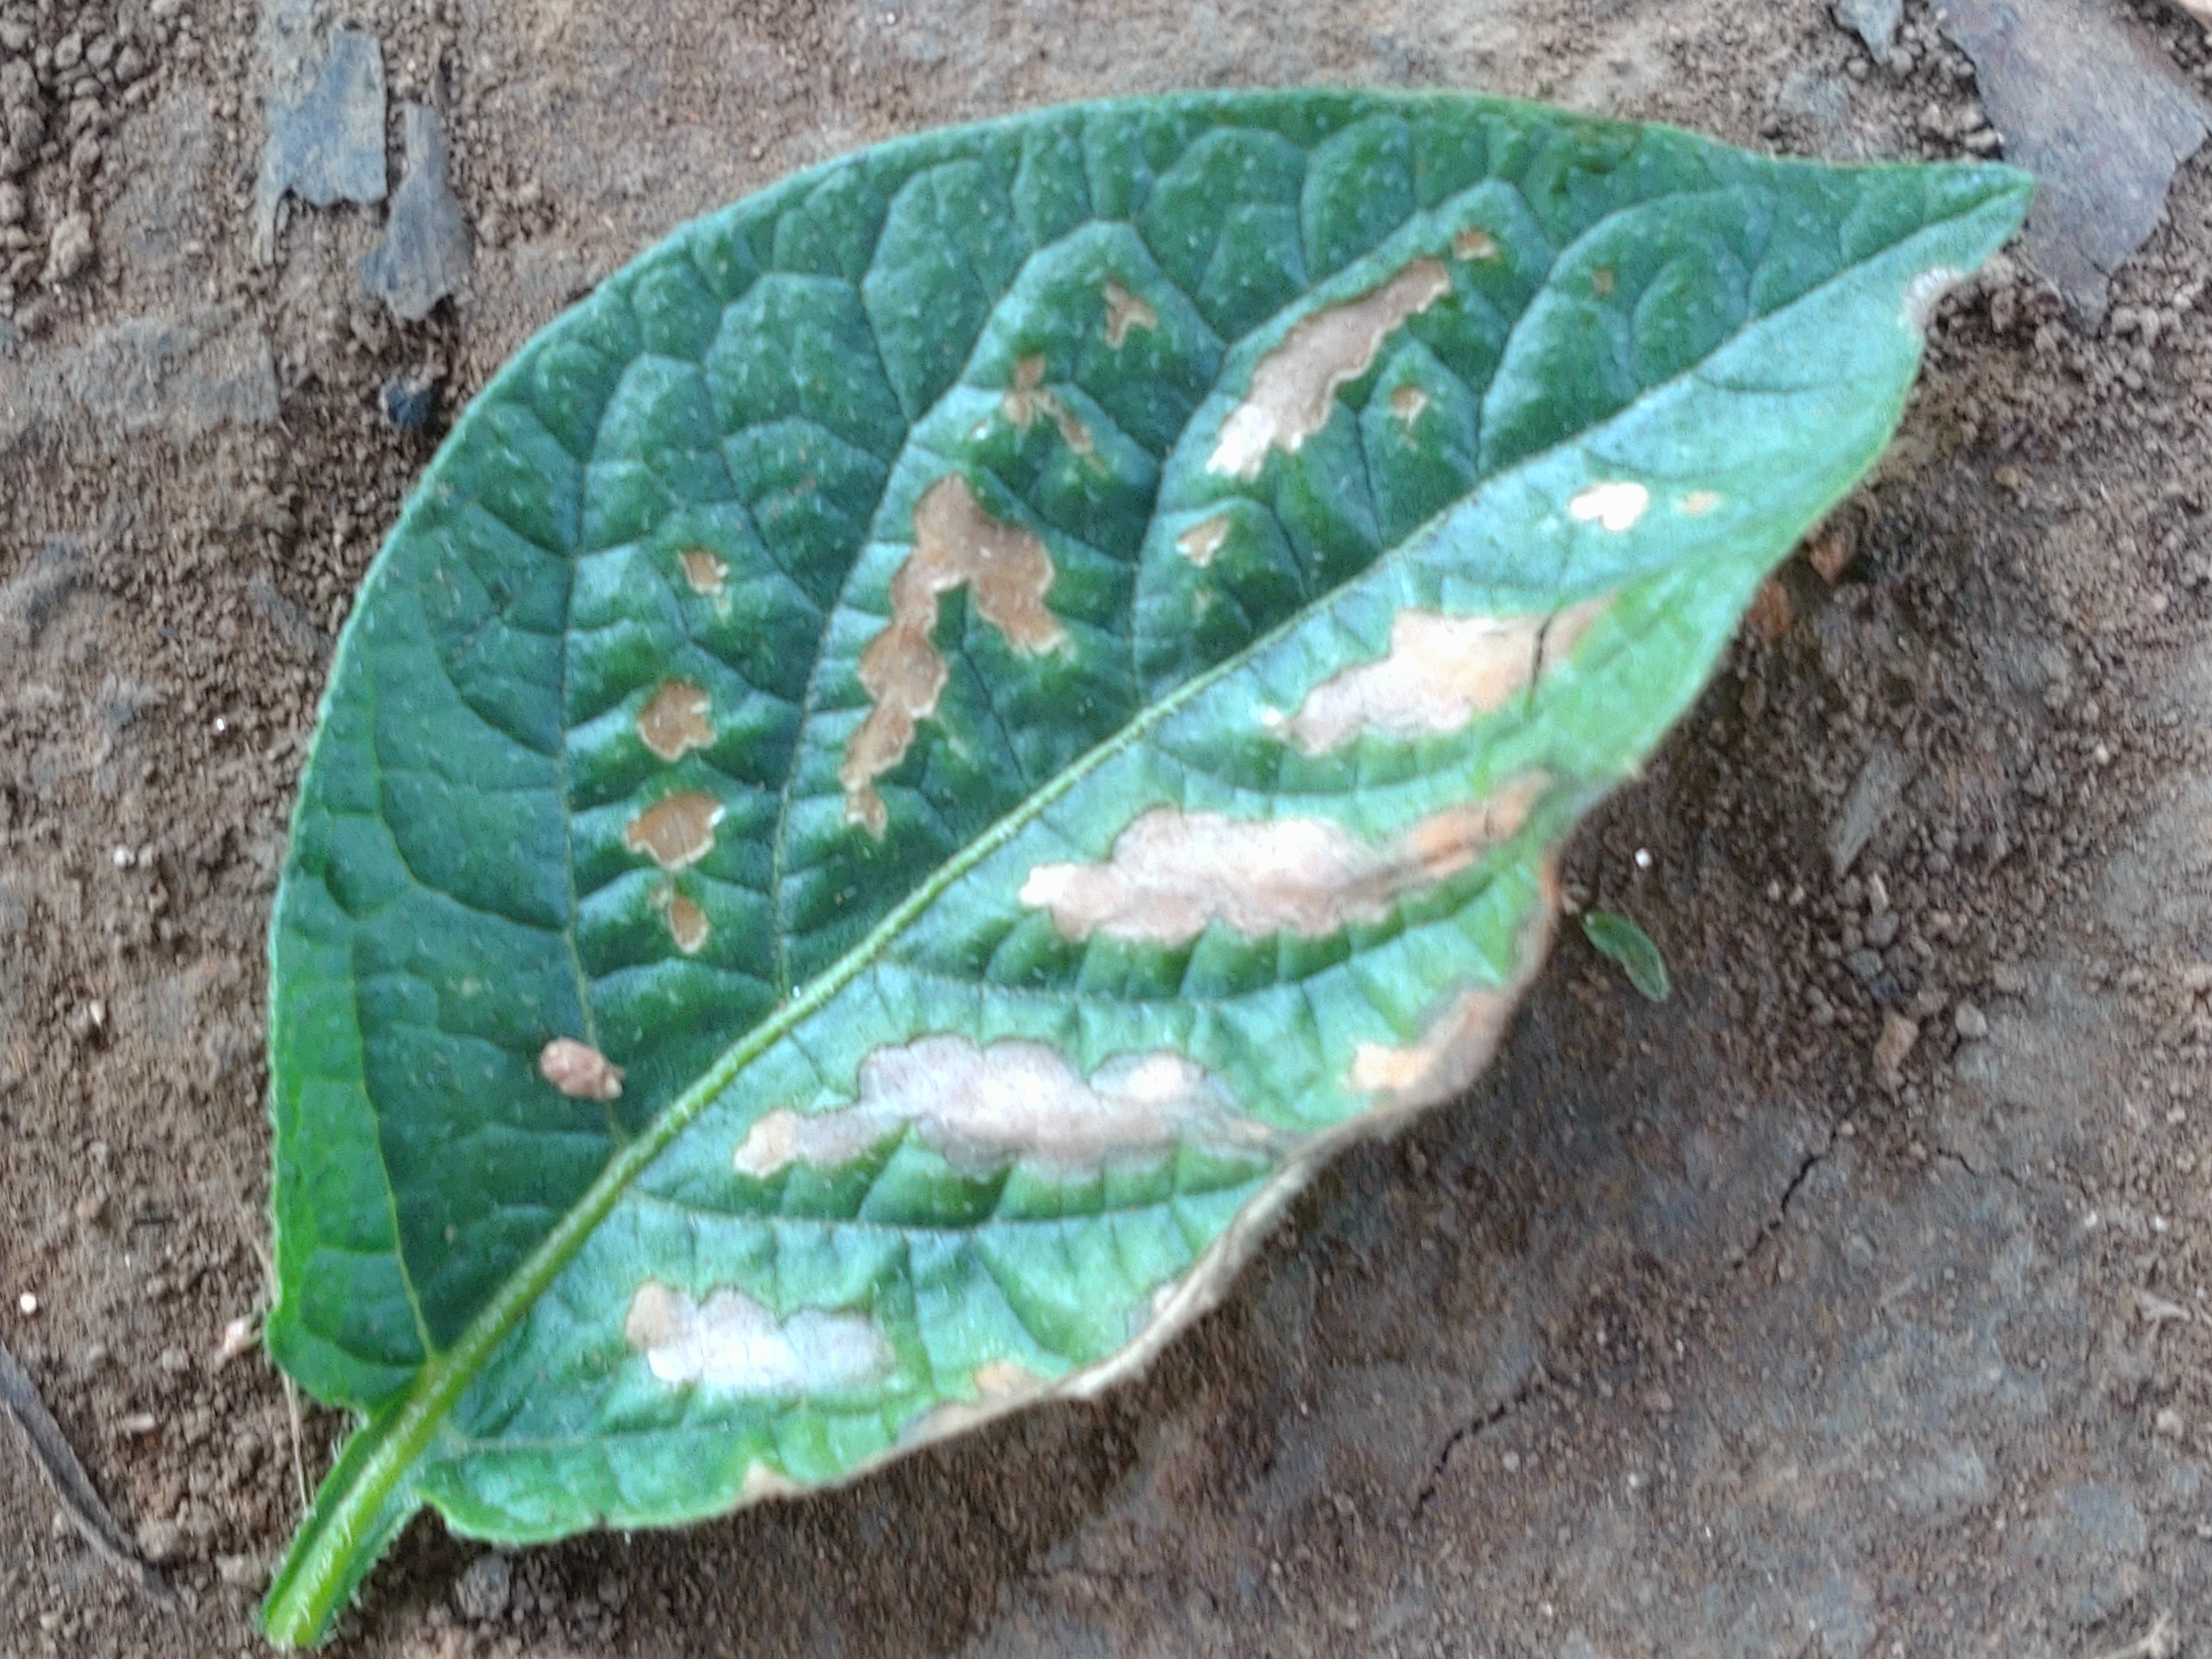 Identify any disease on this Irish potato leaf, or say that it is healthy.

early blight
